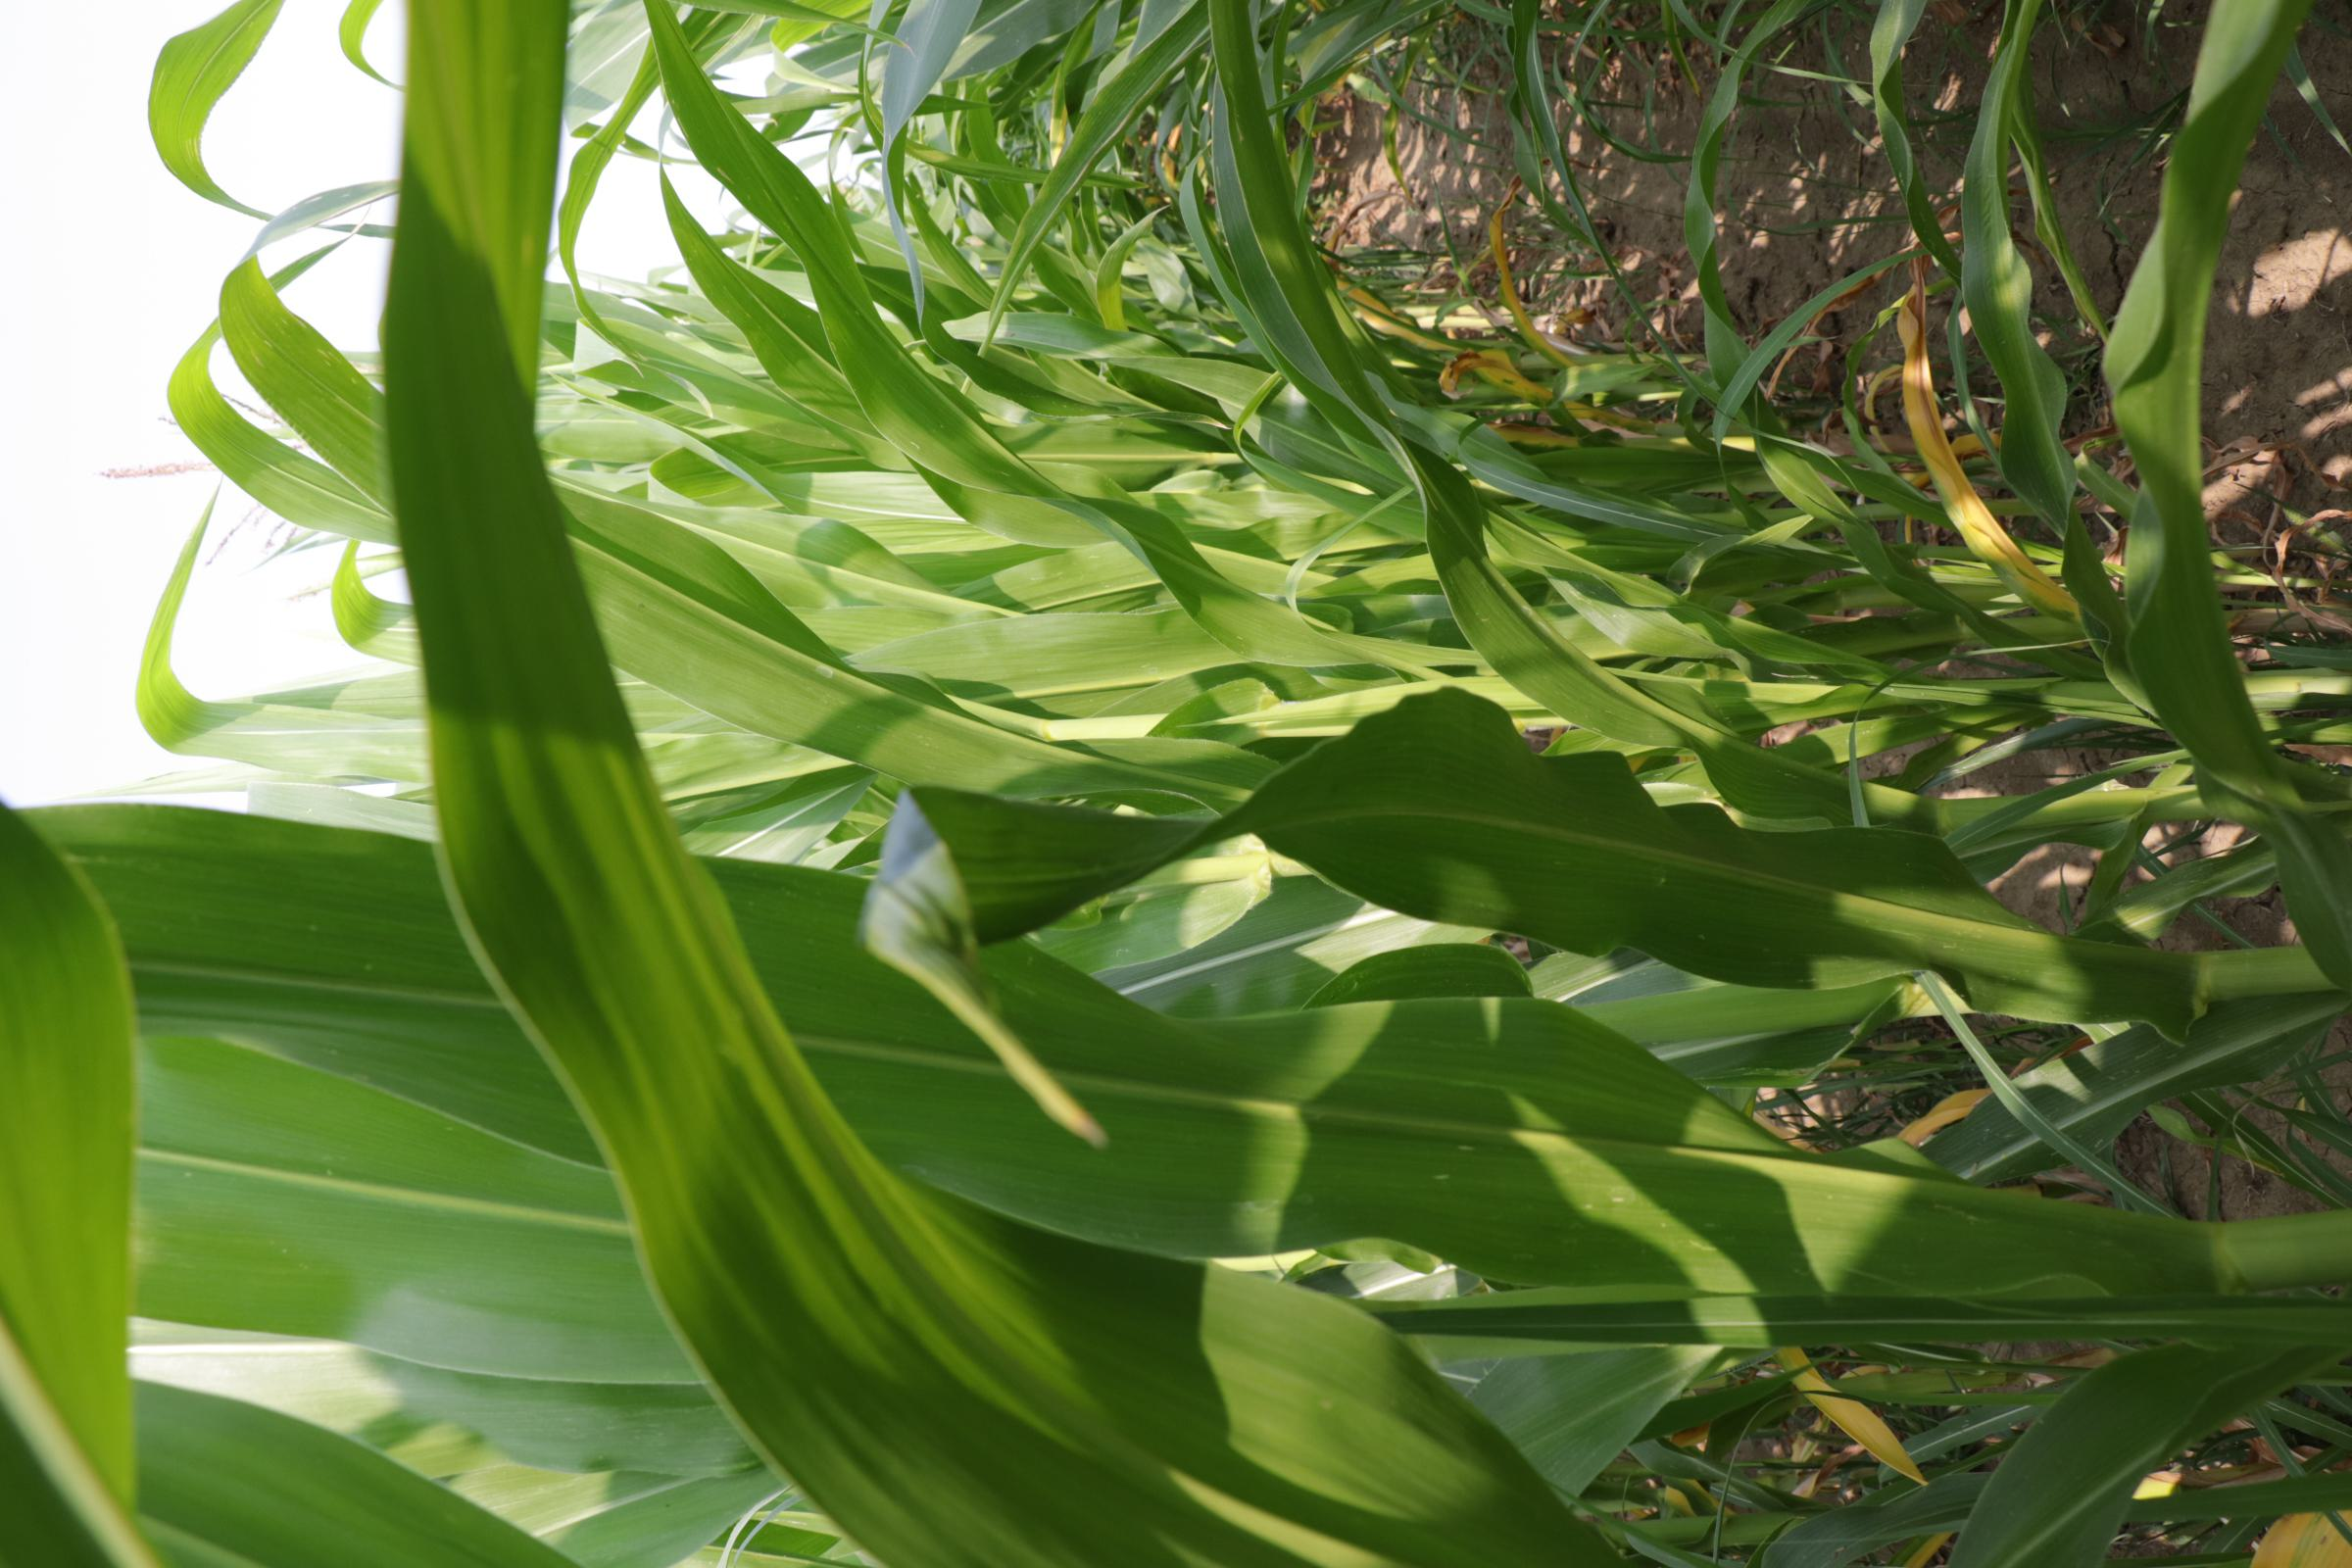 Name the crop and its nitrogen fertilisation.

maize, reduced nitrogen fertilisation
